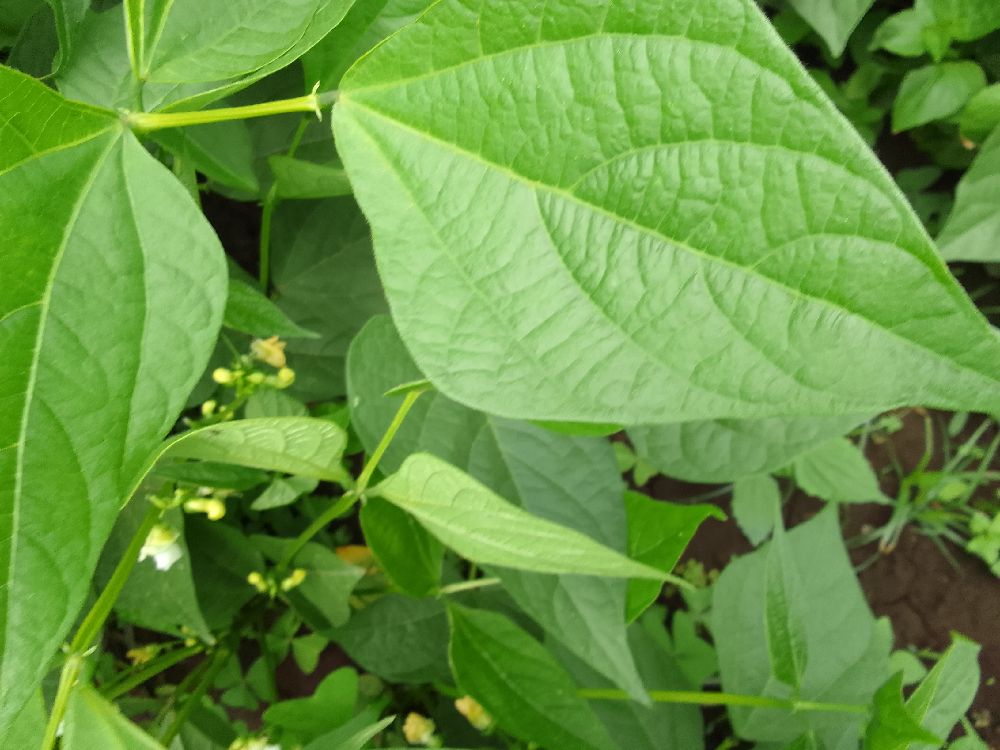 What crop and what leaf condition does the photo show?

common bean, healthy
